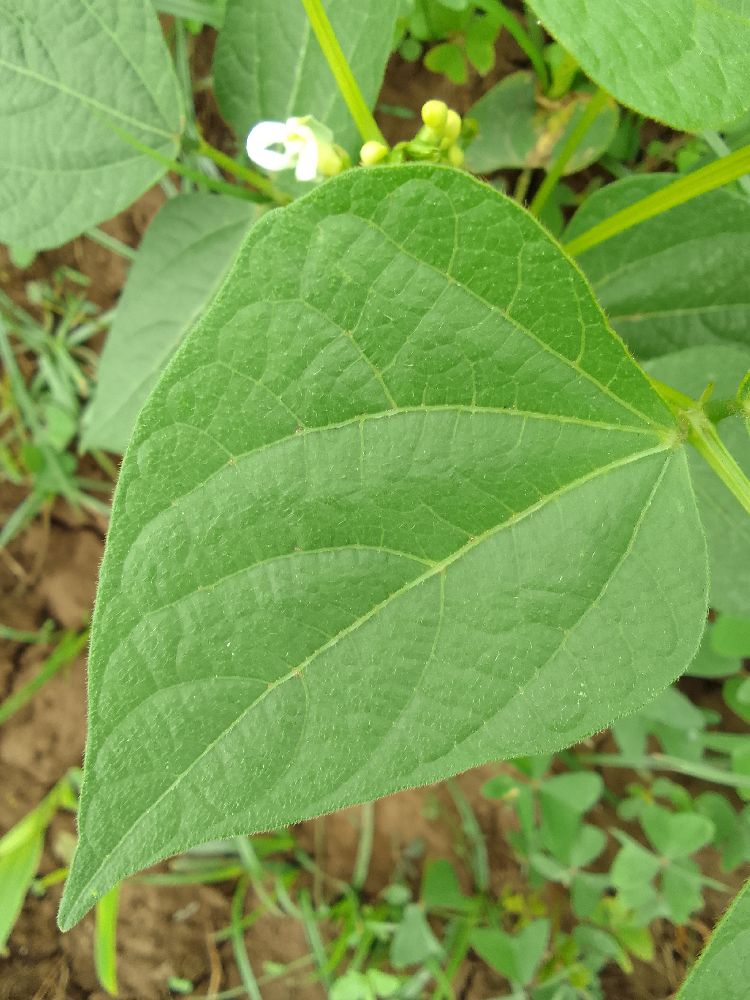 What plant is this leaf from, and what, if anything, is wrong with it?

common bean, healthy
